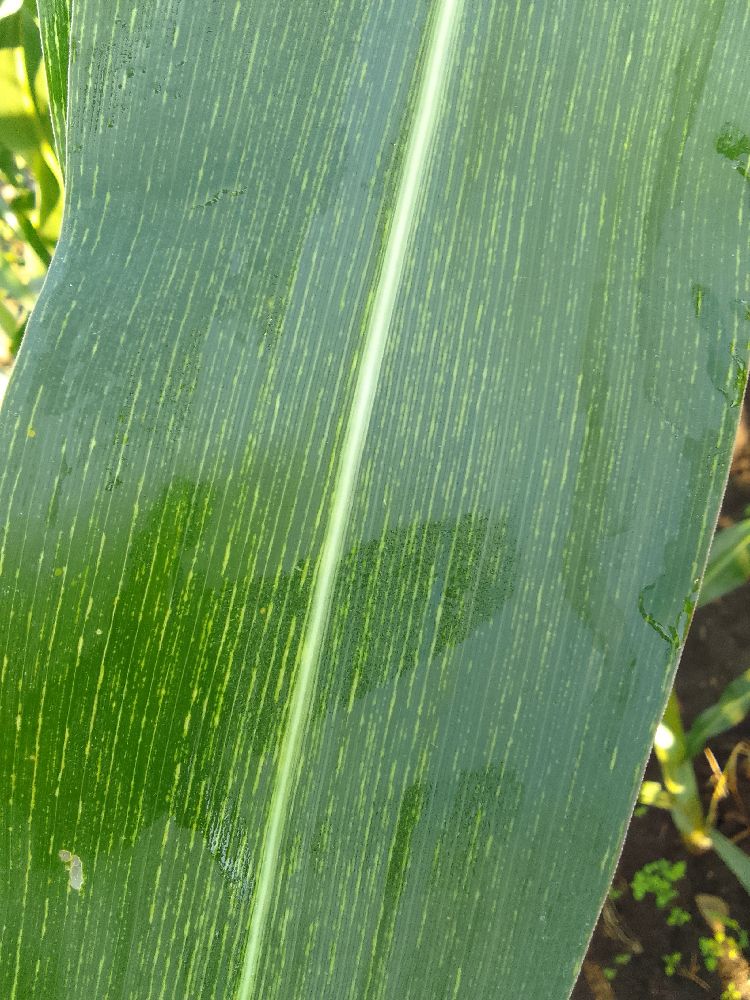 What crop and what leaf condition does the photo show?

maize, maize streak virus
